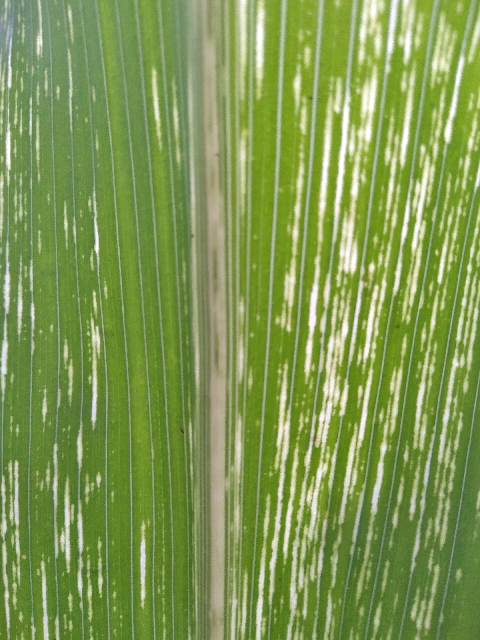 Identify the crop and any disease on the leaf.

maize, maize streak virus
